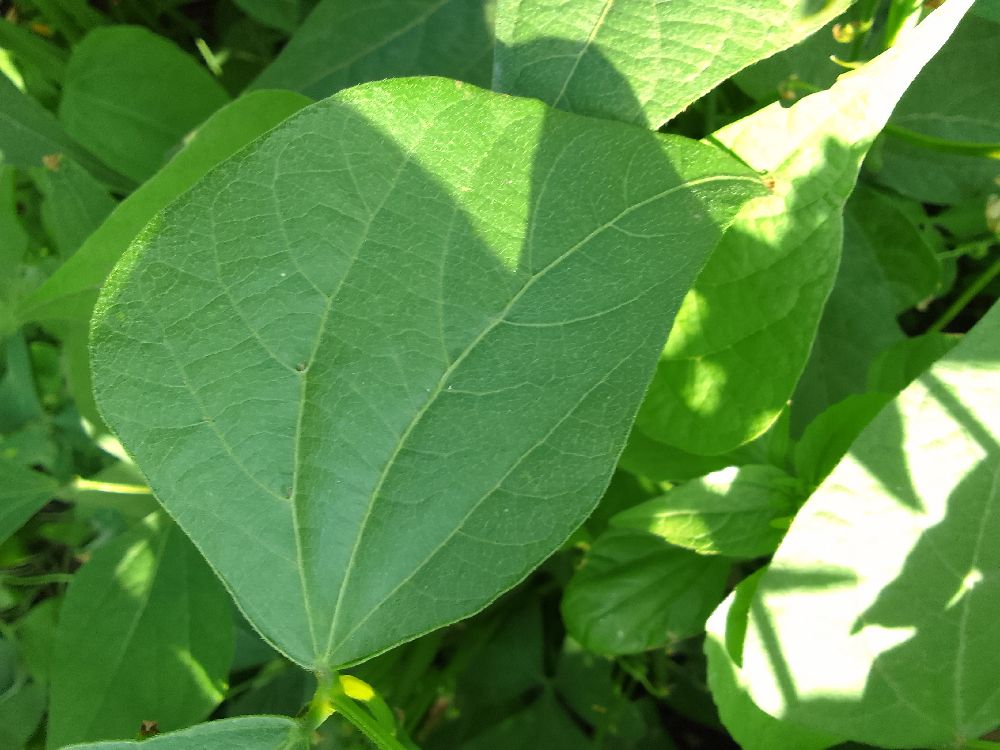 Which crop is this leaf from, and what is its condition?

common bean, healthy
